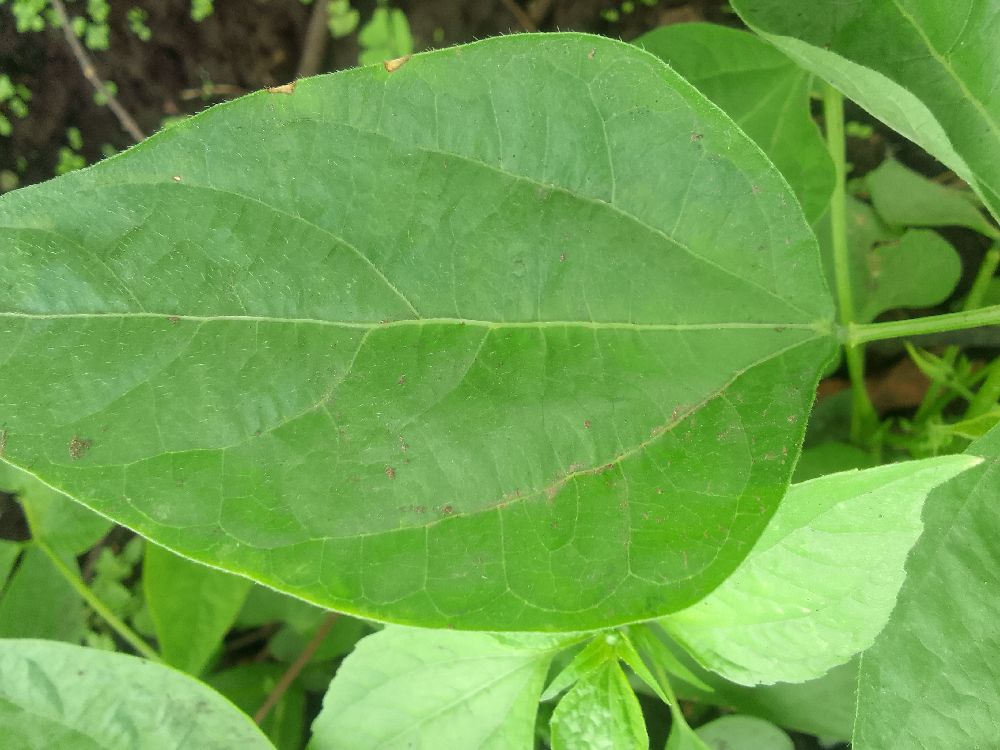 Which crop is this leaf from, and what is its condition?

common bean, healthy
